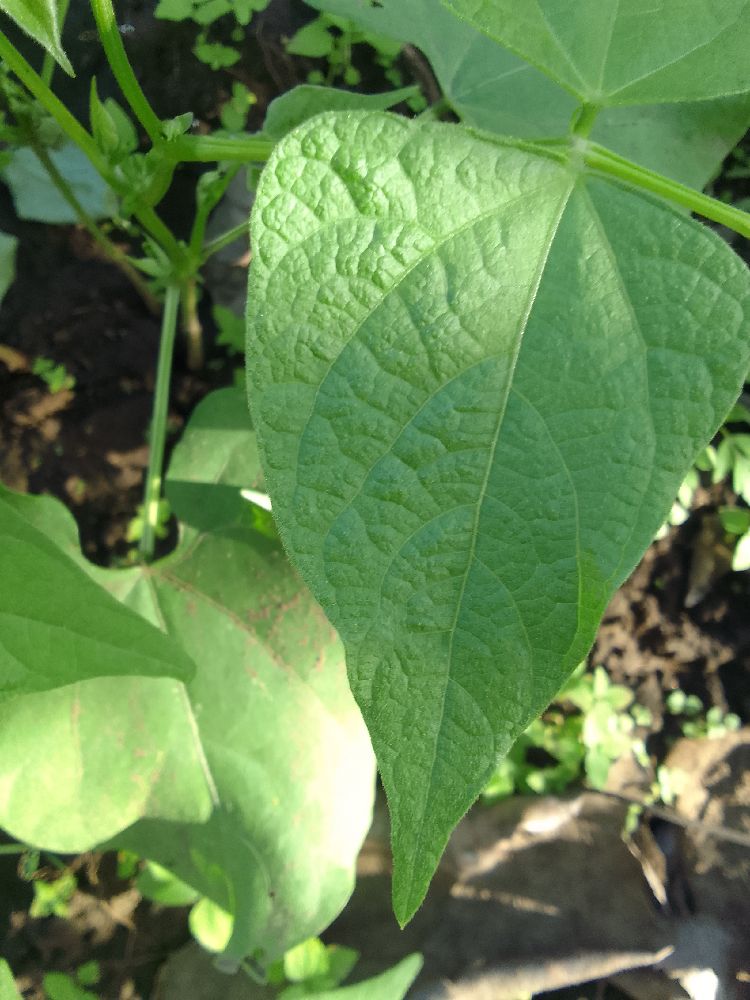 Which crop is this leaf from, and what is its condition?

common bean, healthy
